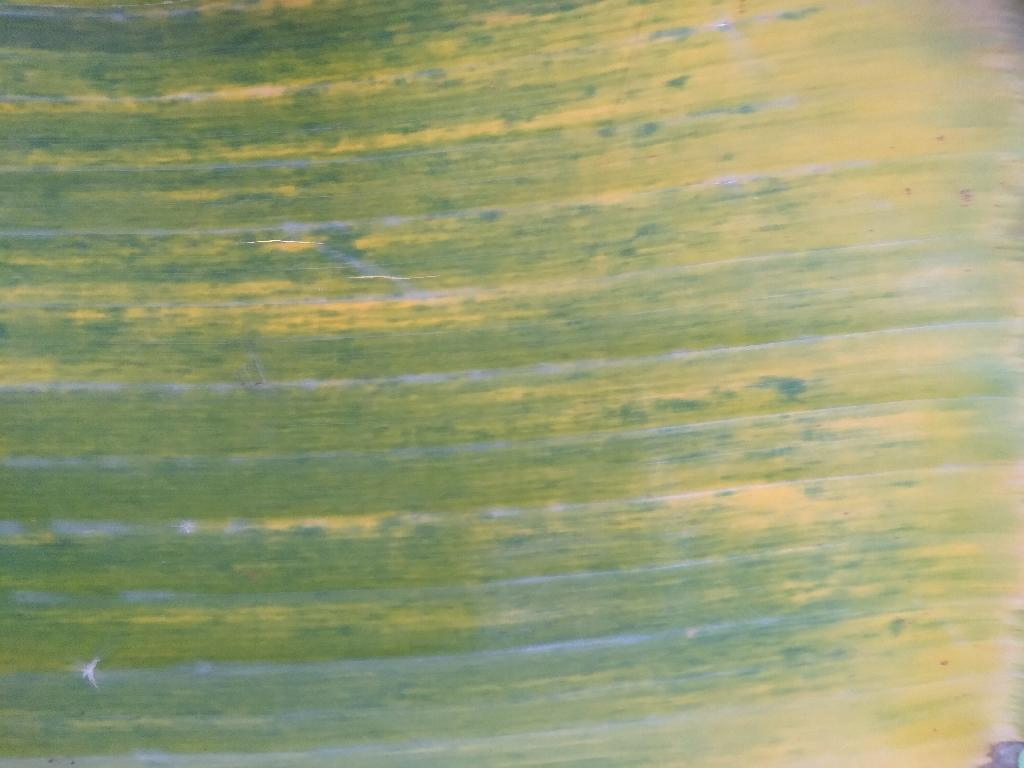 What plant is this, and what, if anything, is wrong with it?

banana, fusarium wilt race 1
